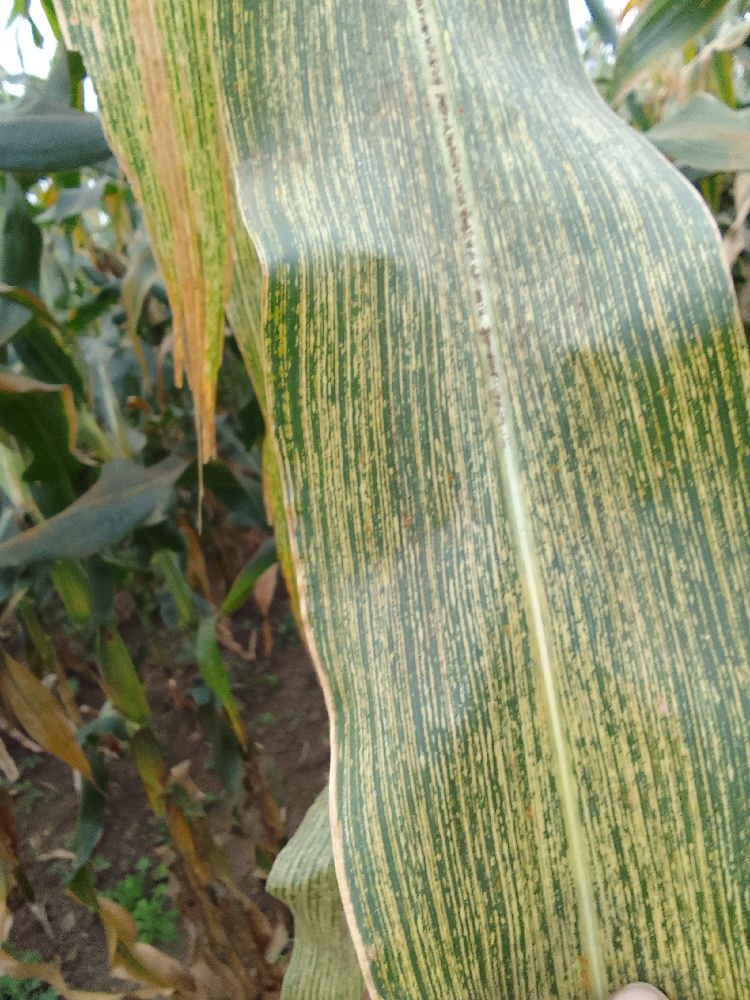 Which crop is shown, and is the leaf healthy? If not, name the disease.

maize, maize streak virus
